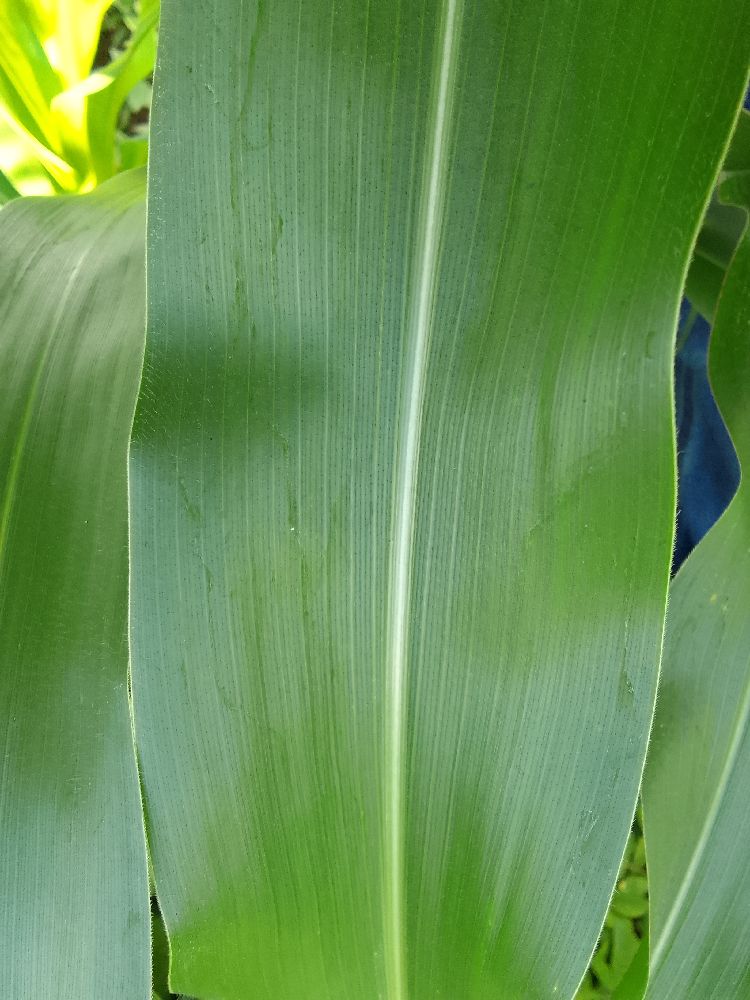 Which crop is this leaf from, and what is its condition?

maize, healthy
